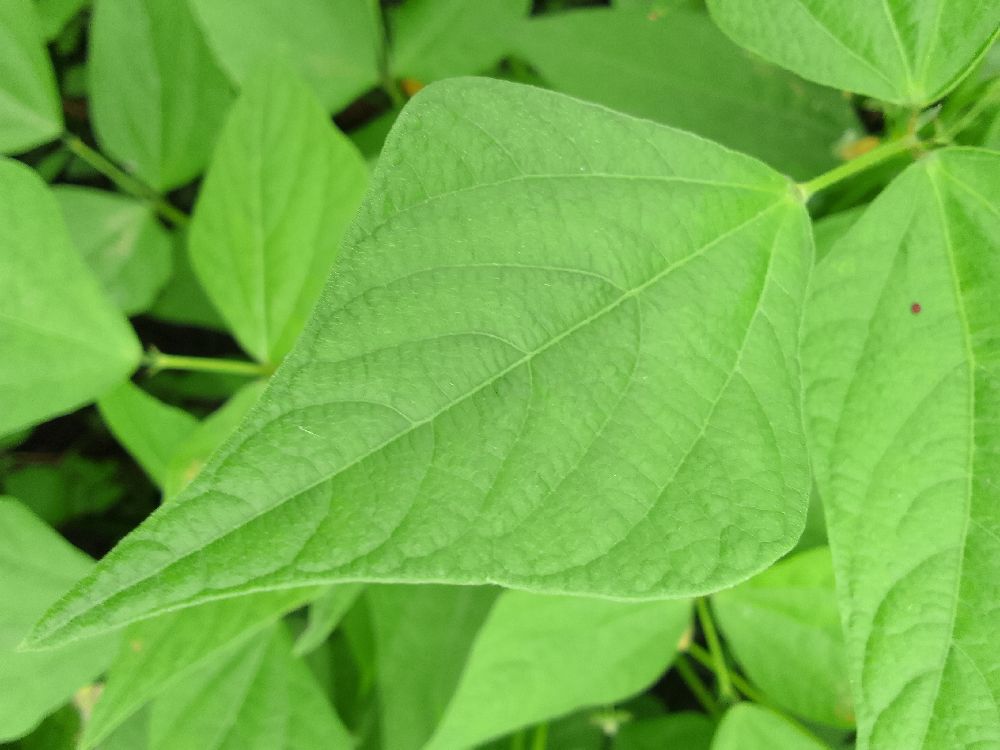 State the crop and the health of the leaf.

common bean, healthy
